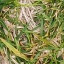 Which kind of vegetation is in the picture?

grass
